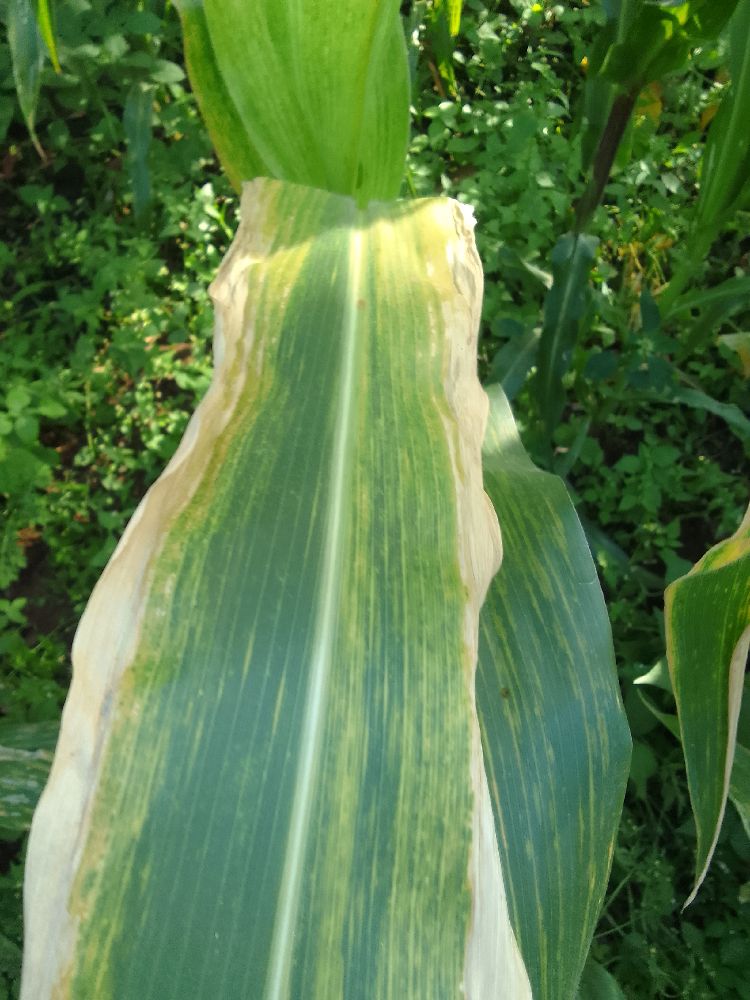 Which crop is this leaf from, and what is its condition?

maize, maize lethal necrosis
